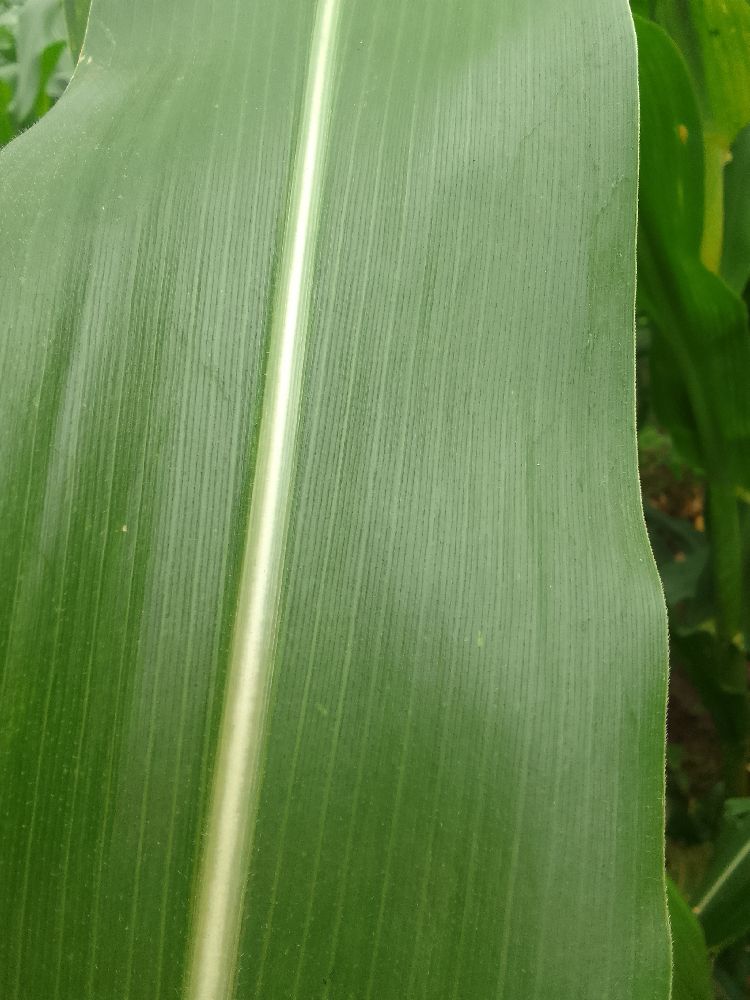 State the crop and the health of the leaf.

maize, healthy
